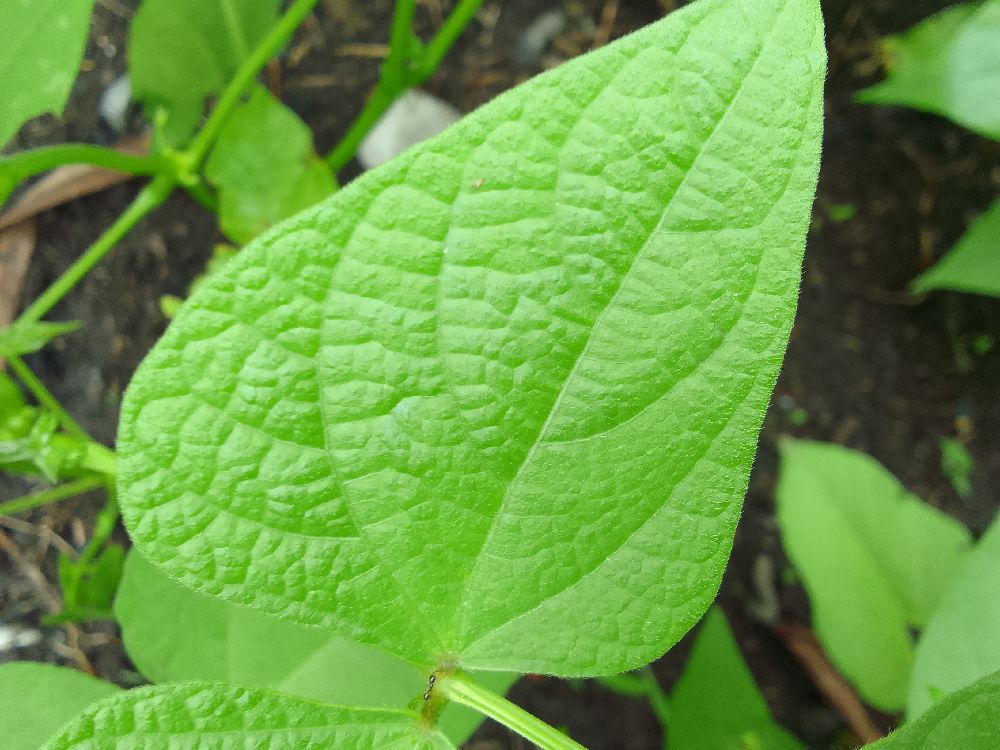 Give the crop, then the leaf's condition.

common bean, healthy
